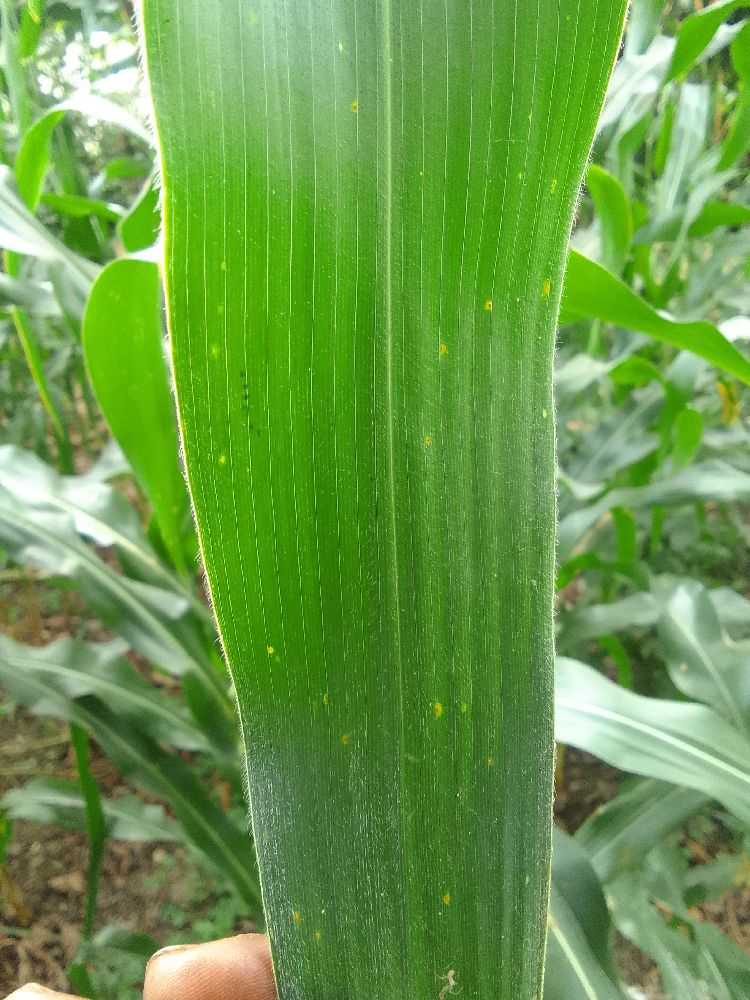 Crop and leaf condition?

maize, healthy
